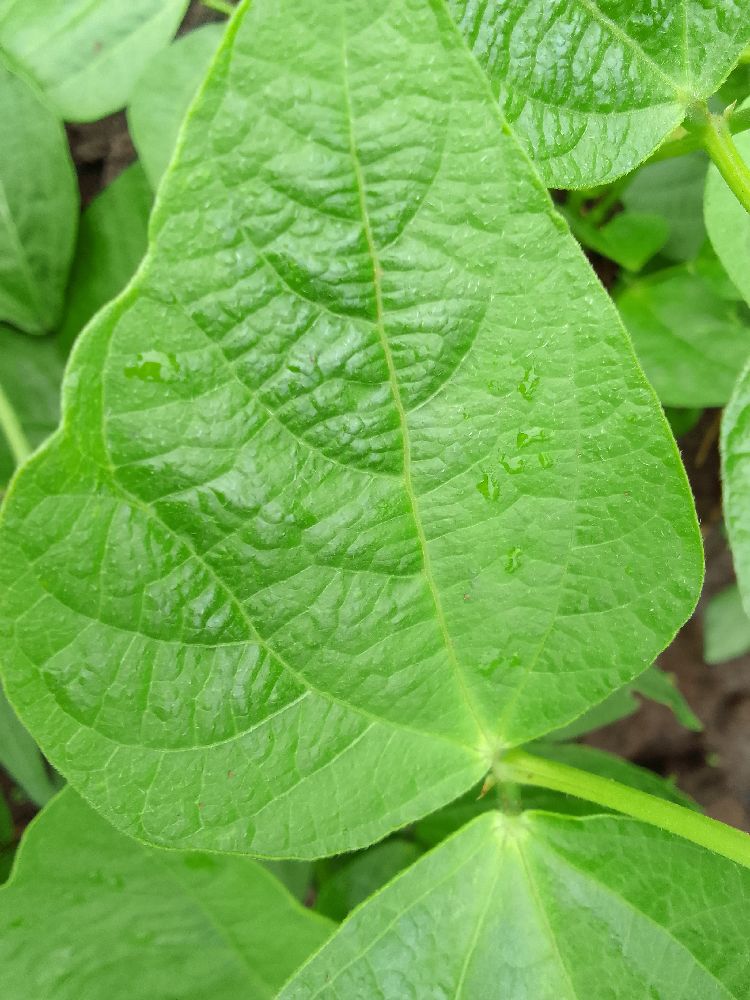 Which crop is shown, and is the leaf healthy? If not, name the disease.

common bean, healthy
